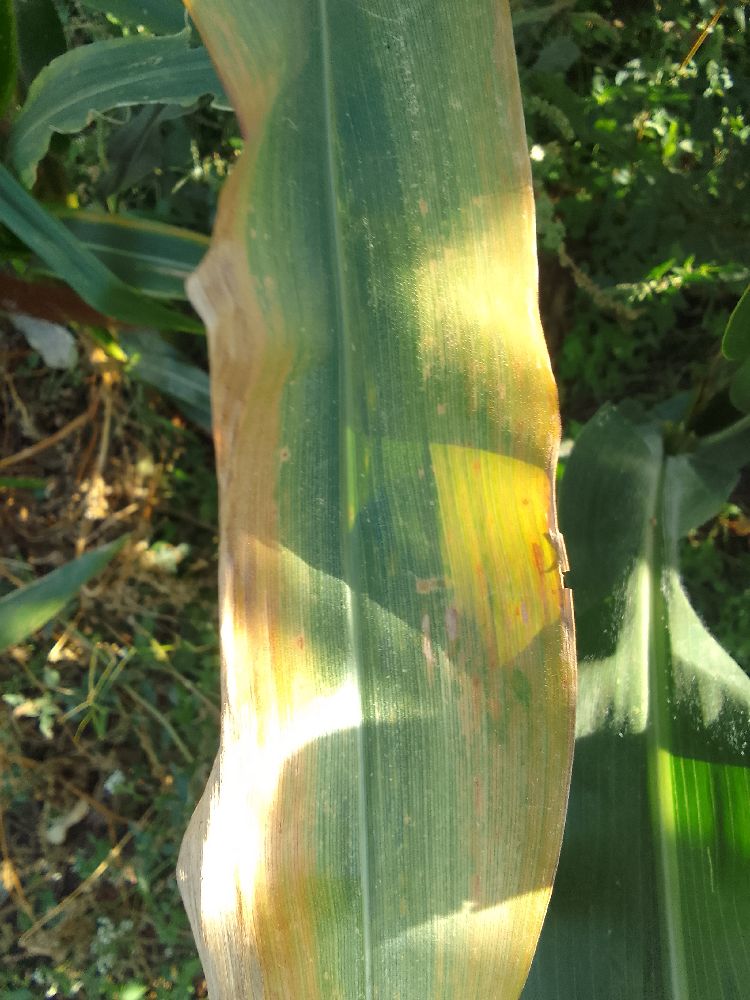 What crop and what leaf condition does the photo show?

maize, maize lethal necrosis
